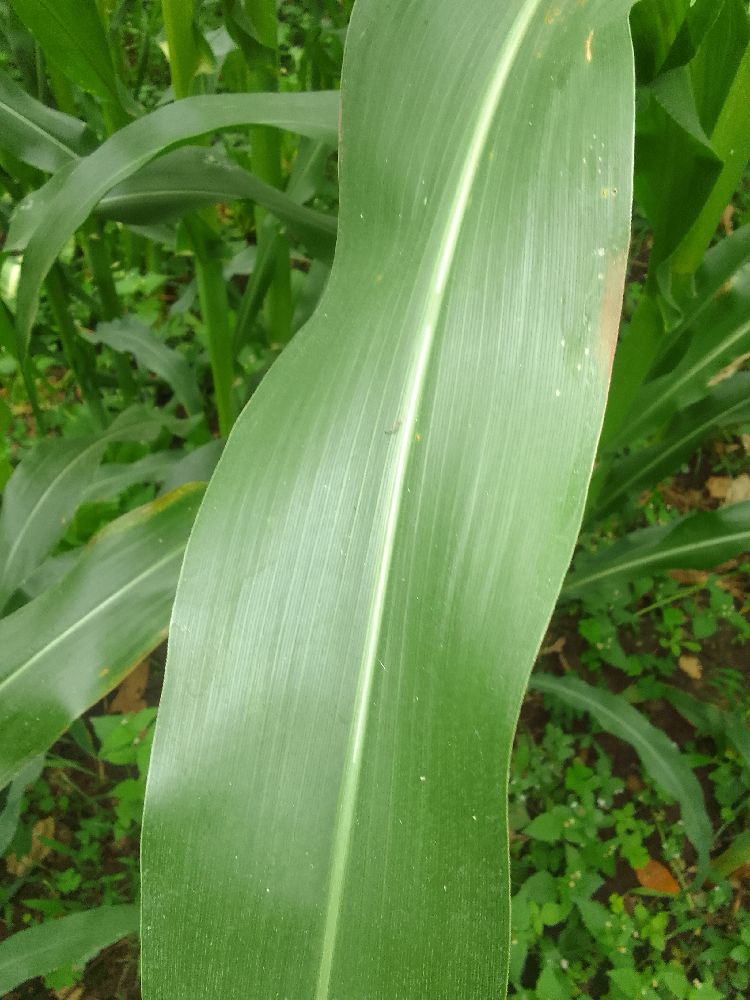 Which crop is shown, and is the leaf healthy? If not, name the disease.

maize, healthy
